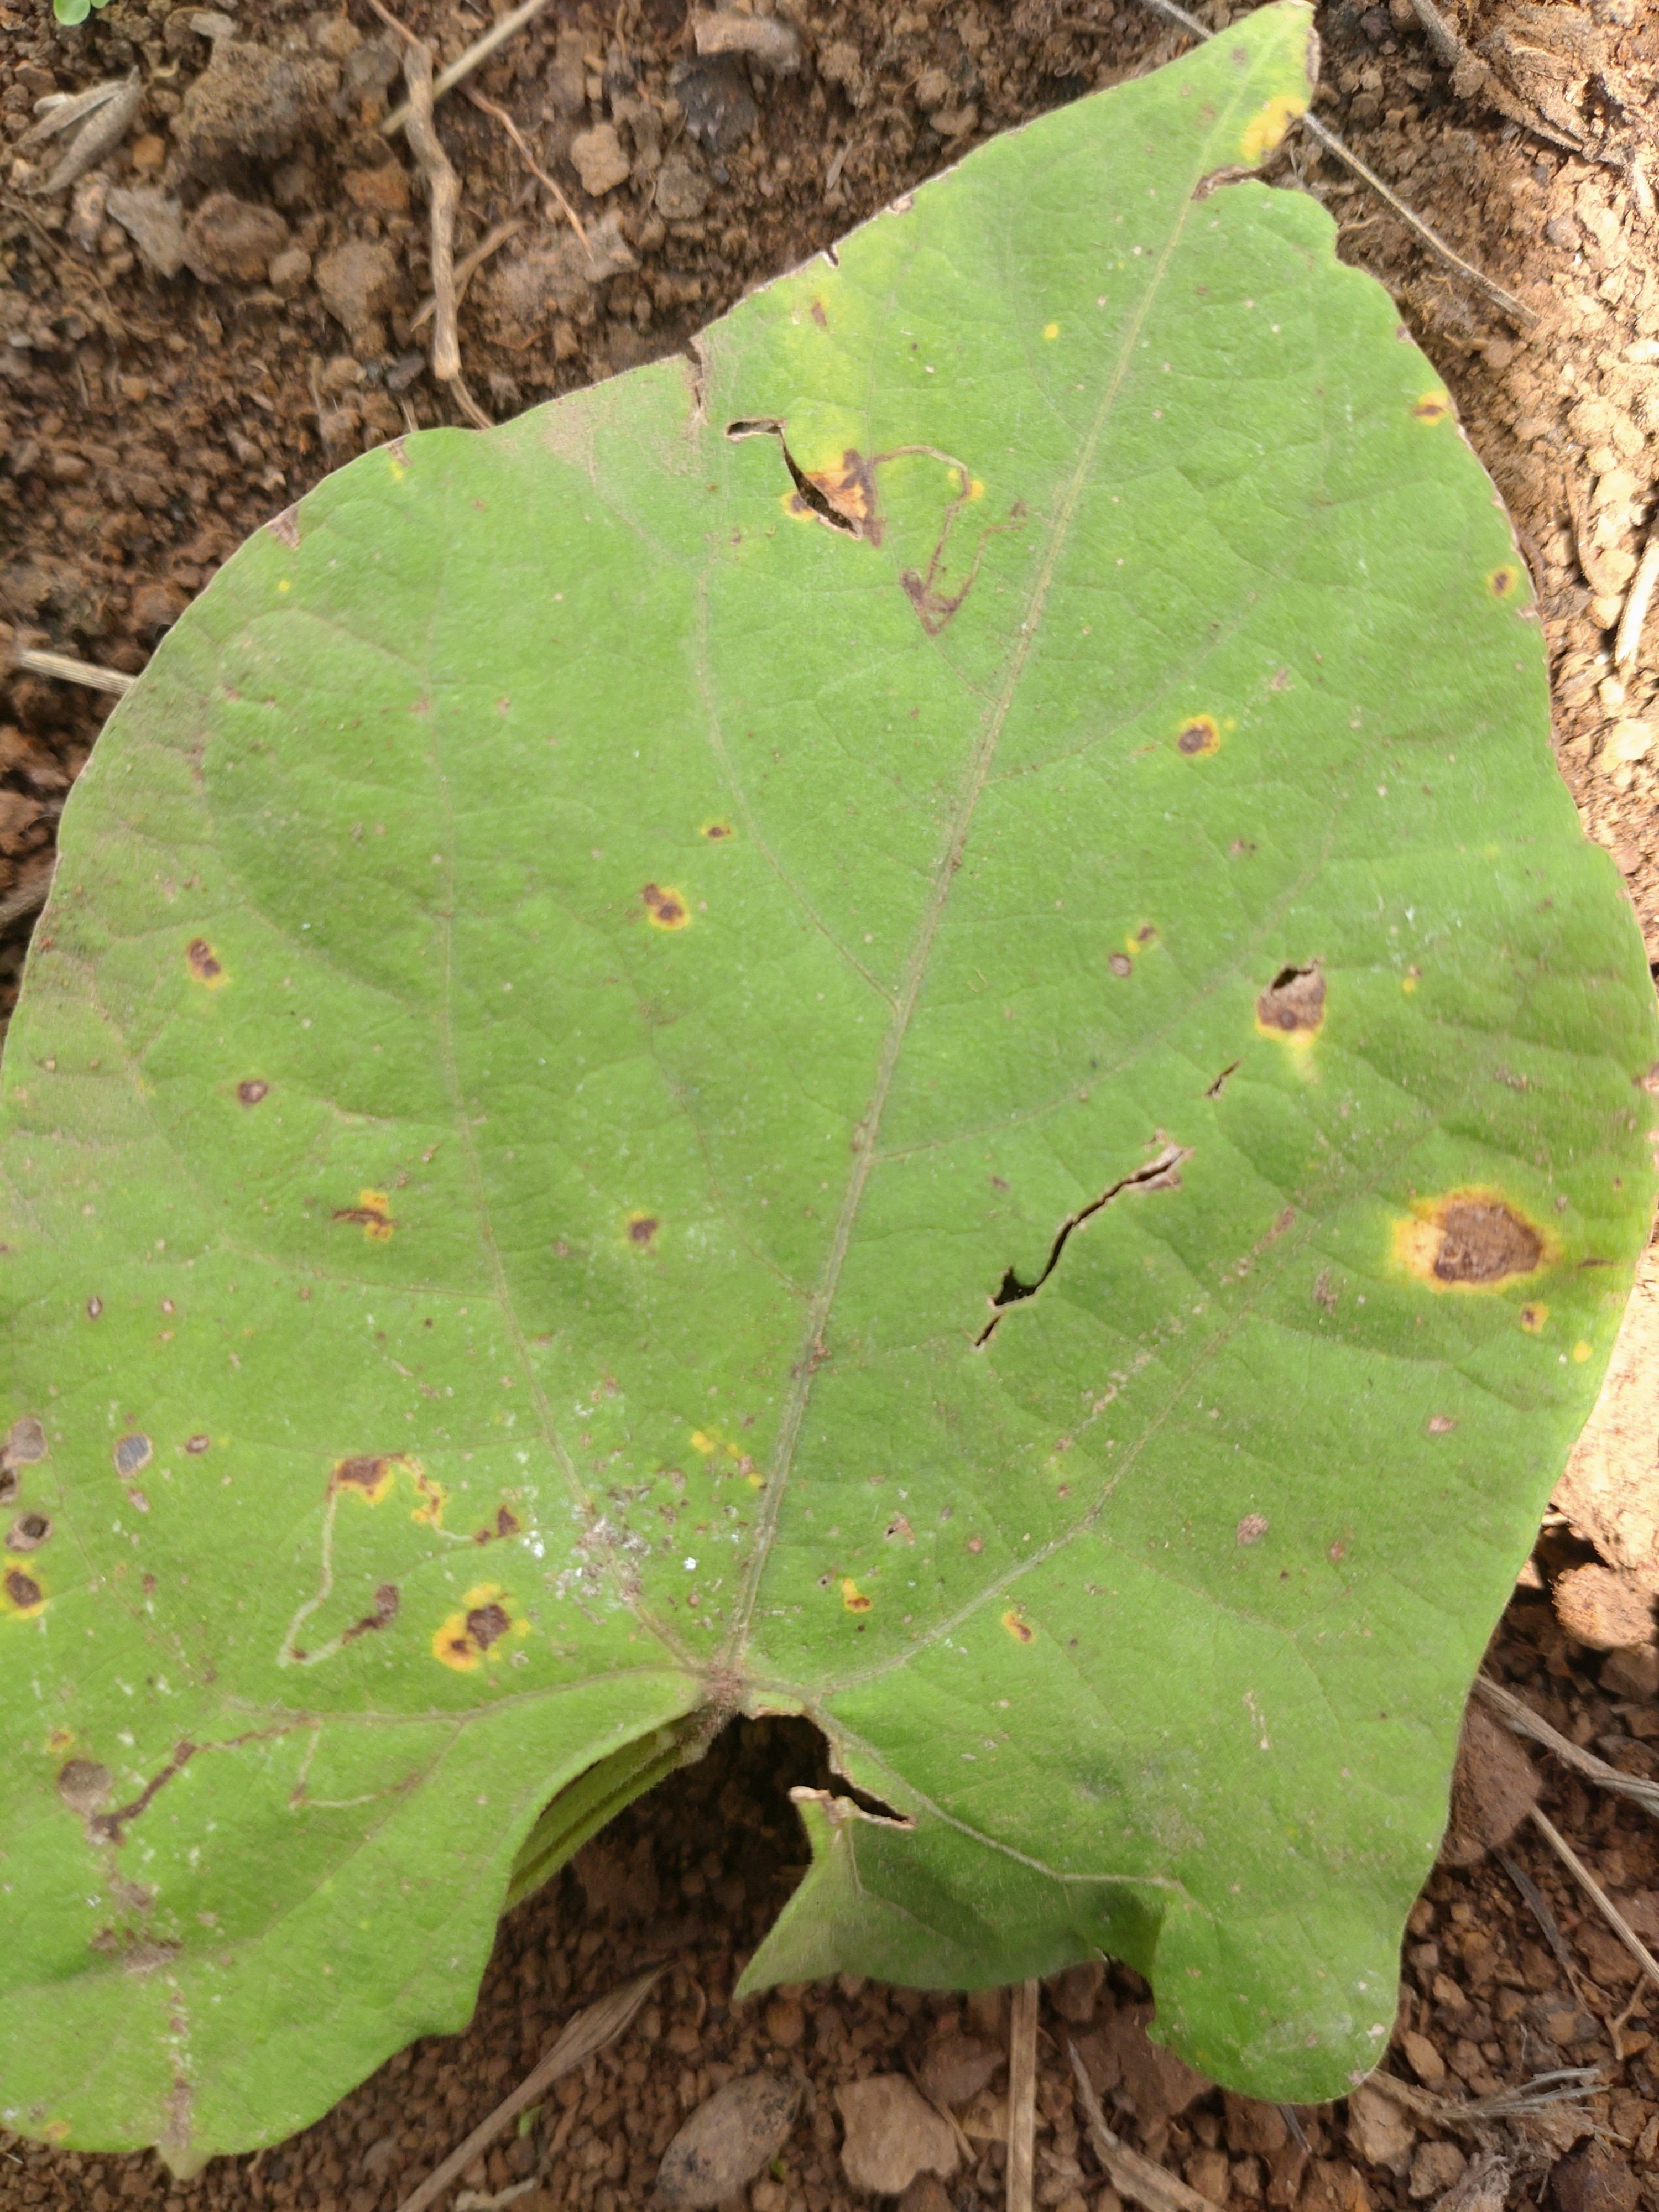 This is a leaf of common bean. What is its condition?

rust
